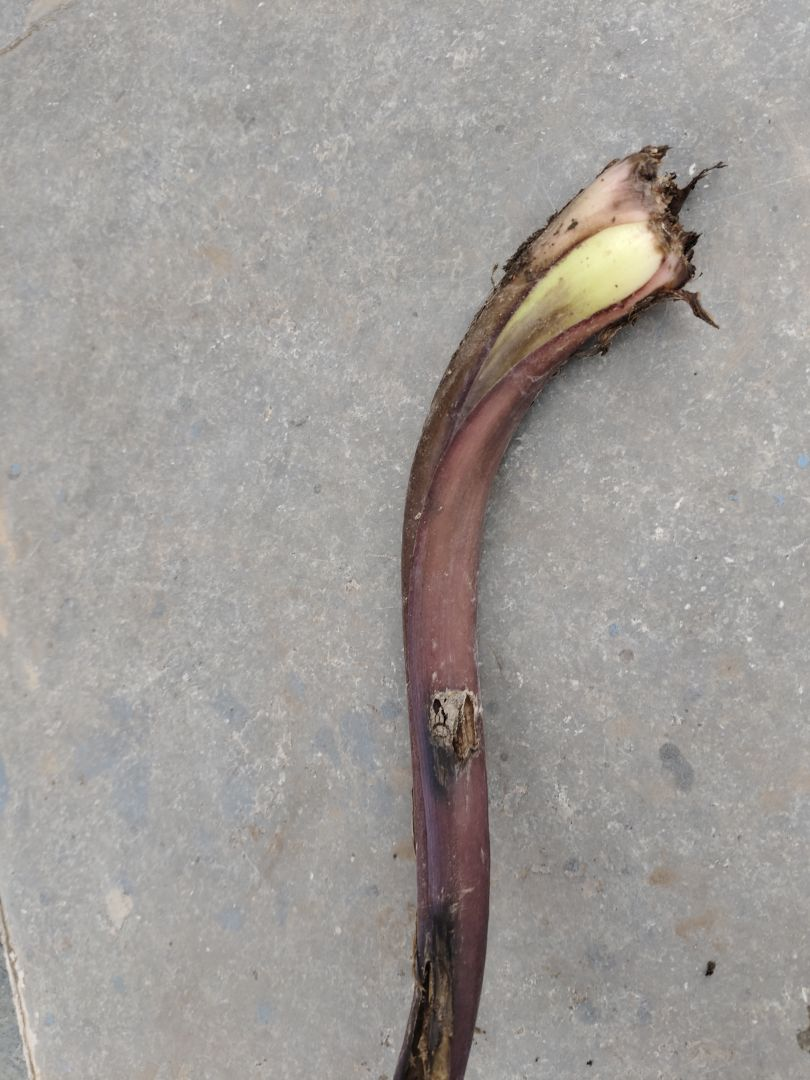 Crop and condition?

taro, root rot
